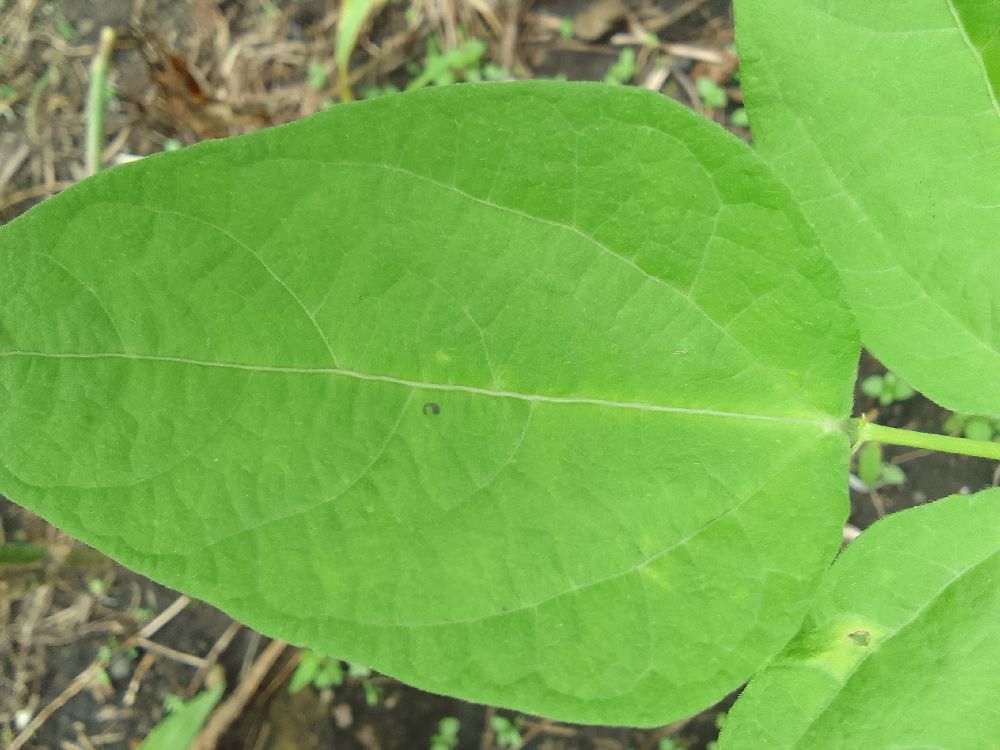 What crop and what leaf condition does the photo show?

common bean, healthy
